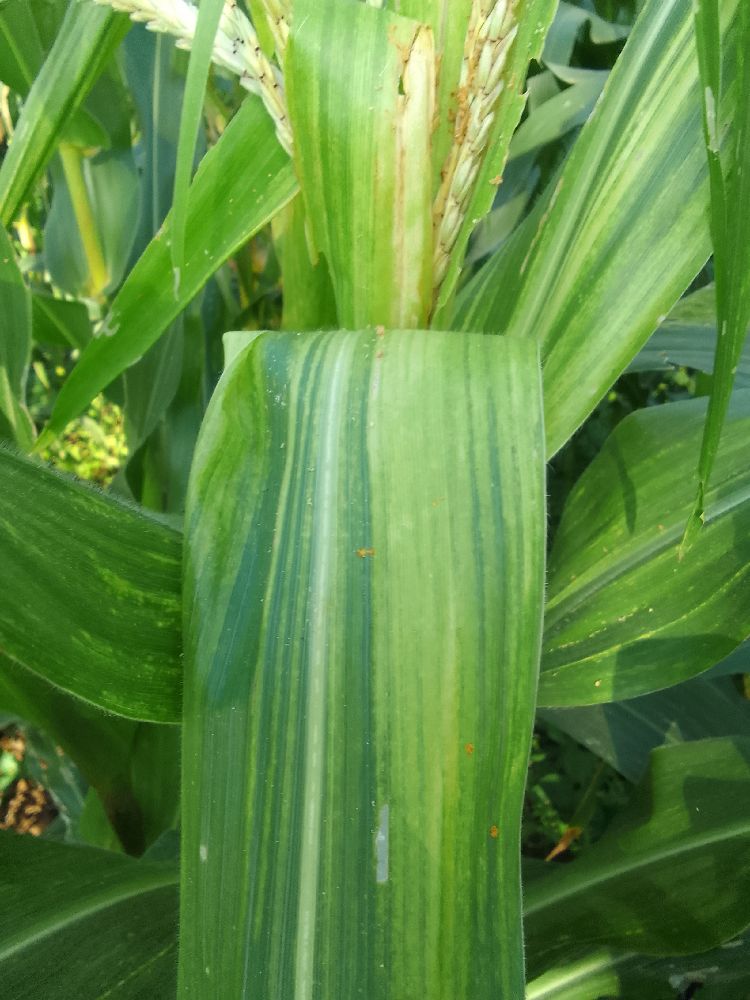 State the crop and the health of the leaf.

maize, maize lethal necrosis
